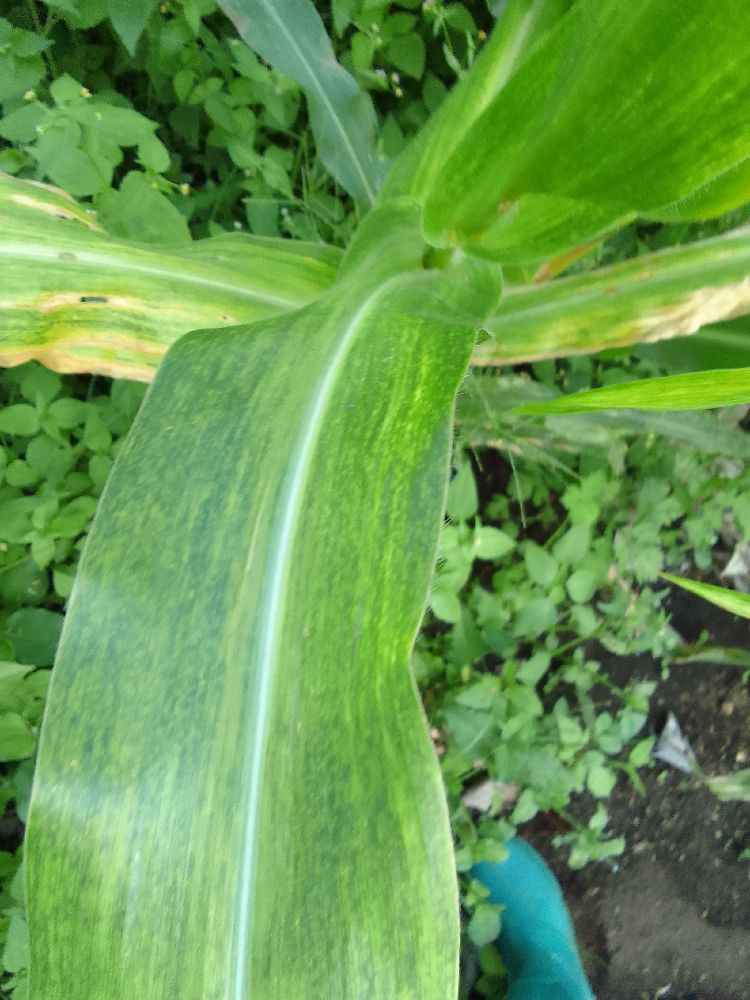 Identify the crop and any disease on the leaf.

maize, maize lethal necrosis
